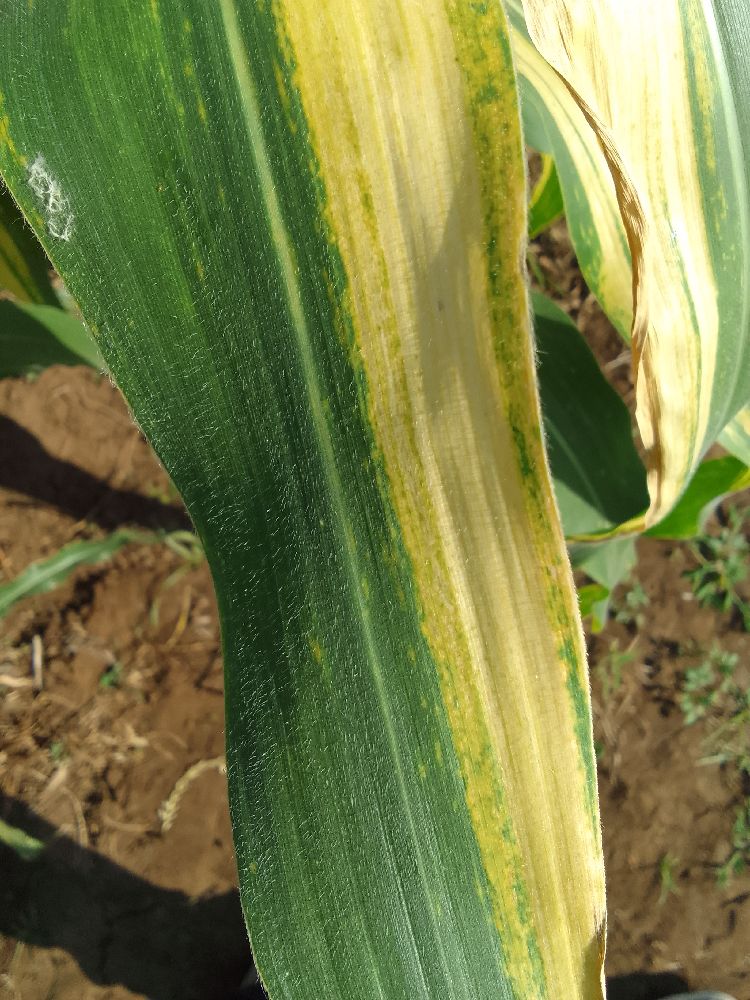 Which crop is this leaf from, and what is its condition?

maize, maize lethal necrosis
